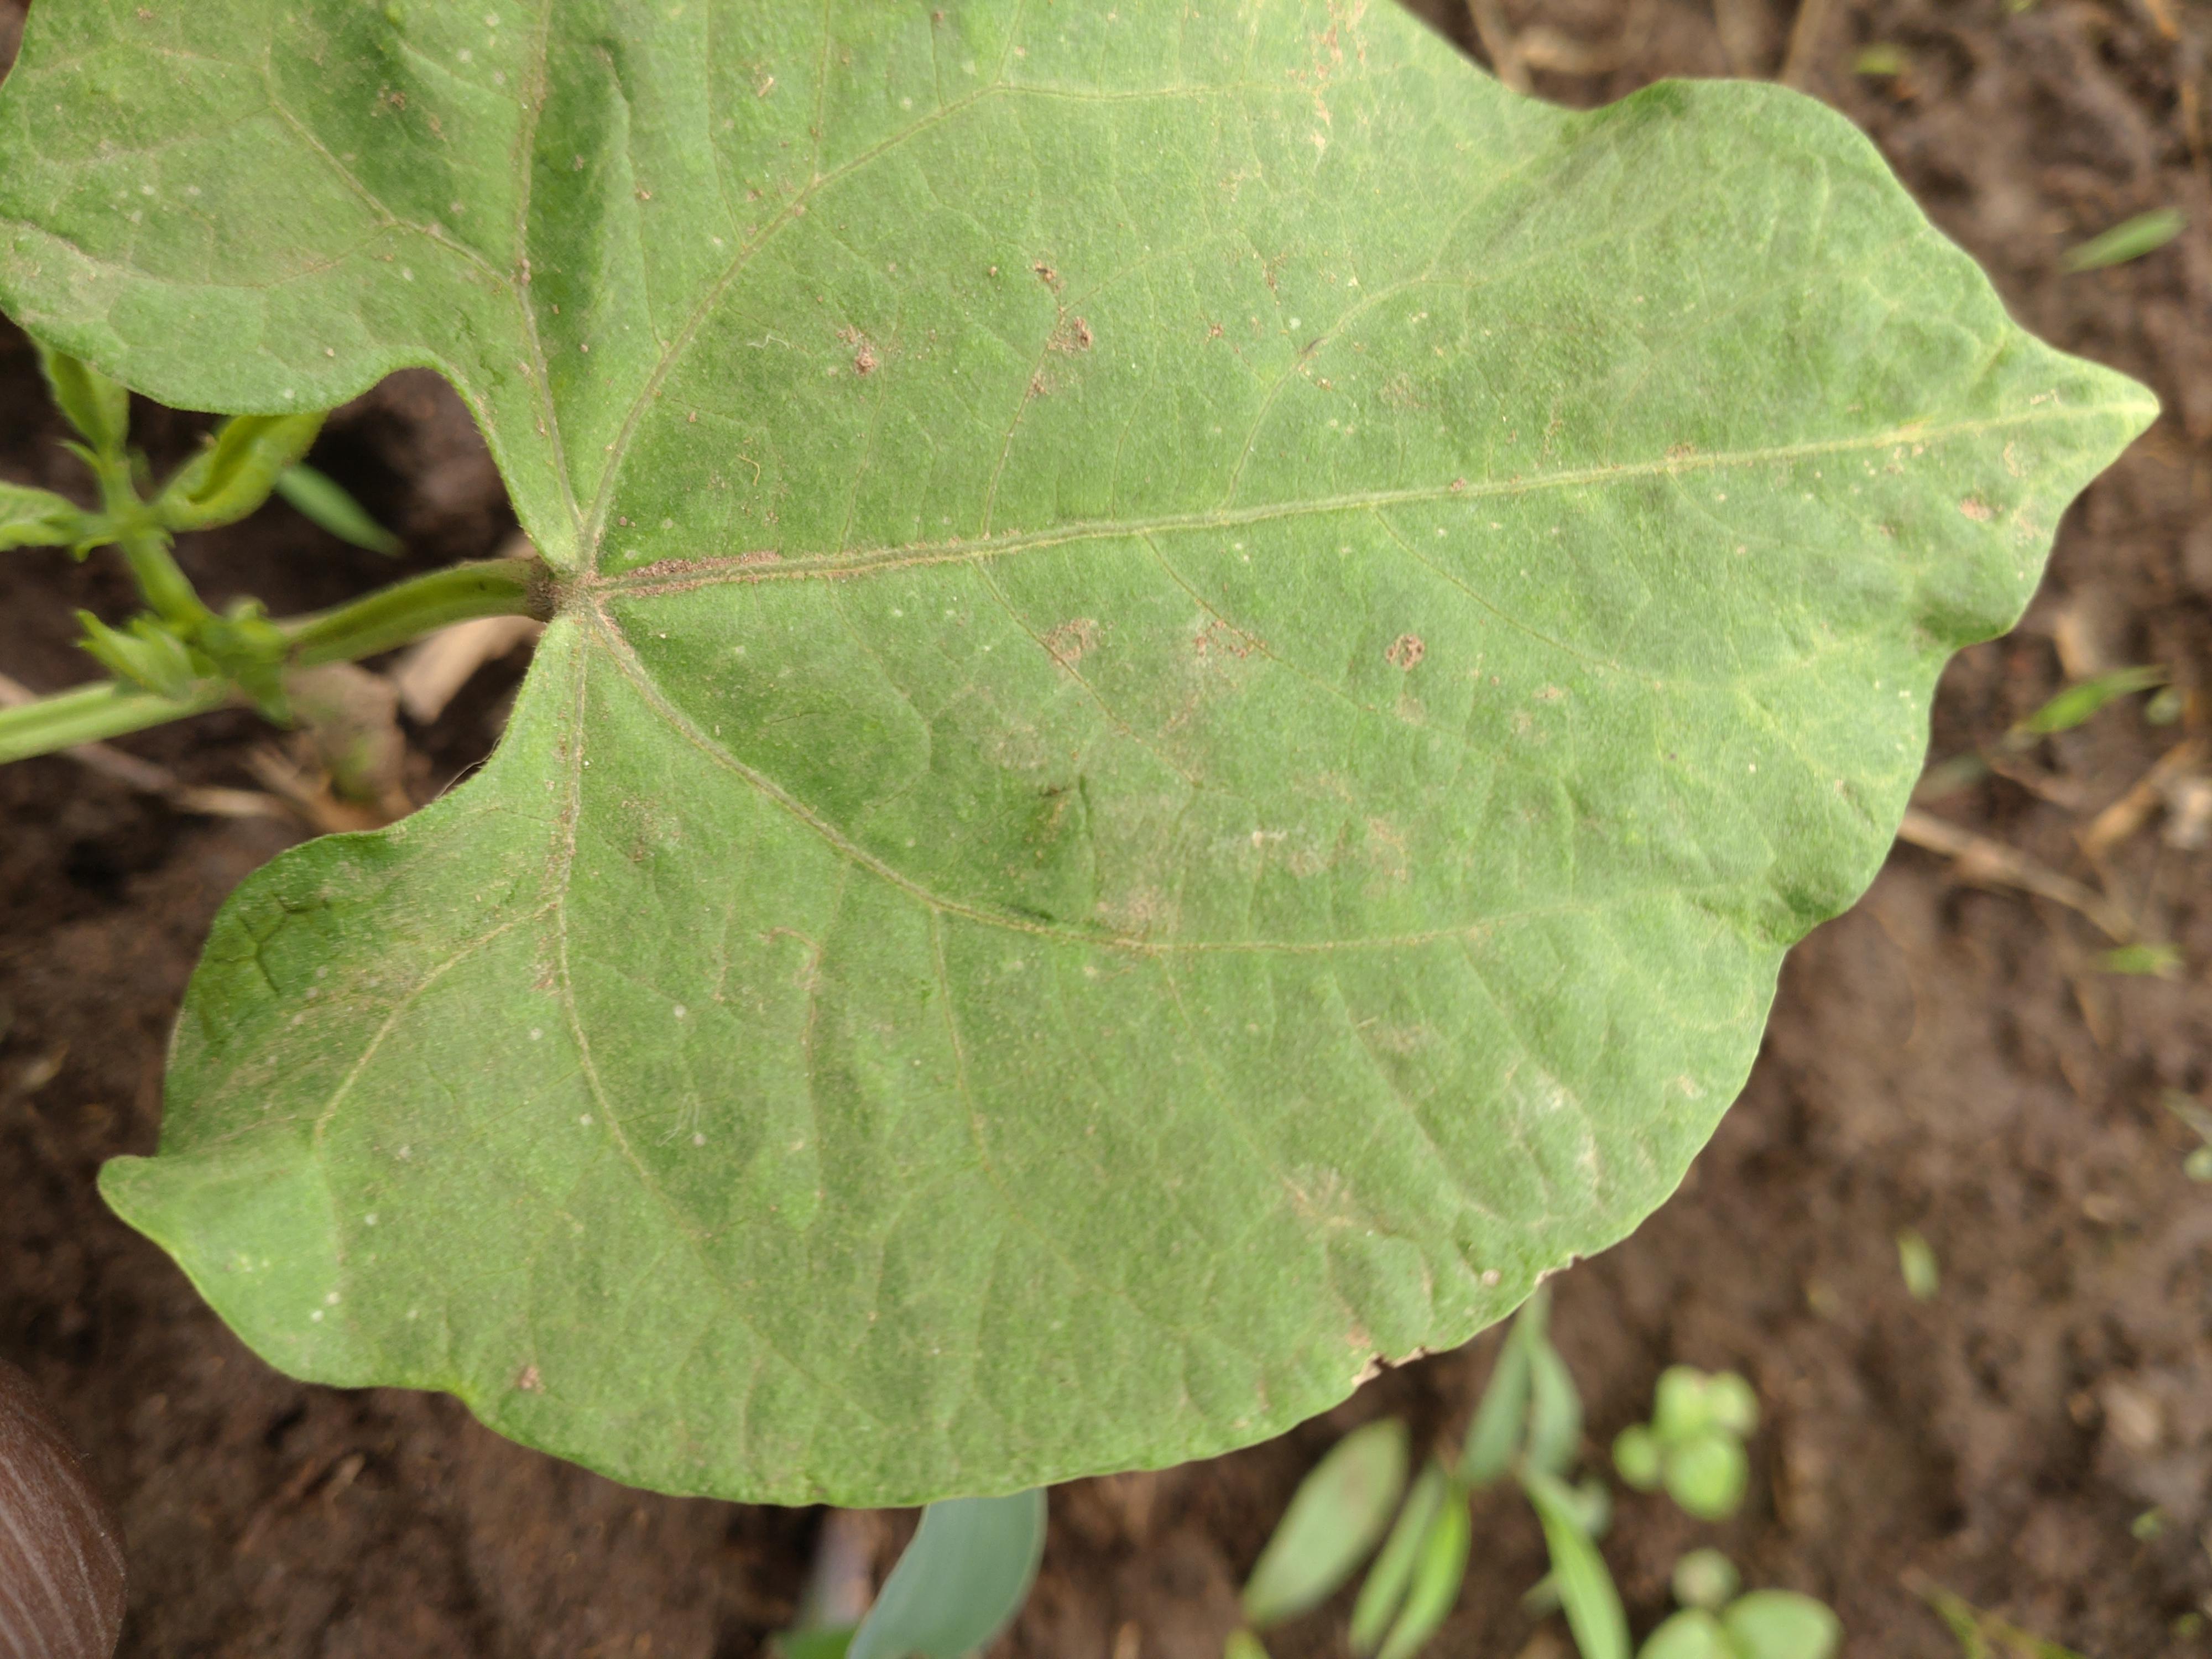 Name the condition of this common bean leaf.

healthy
